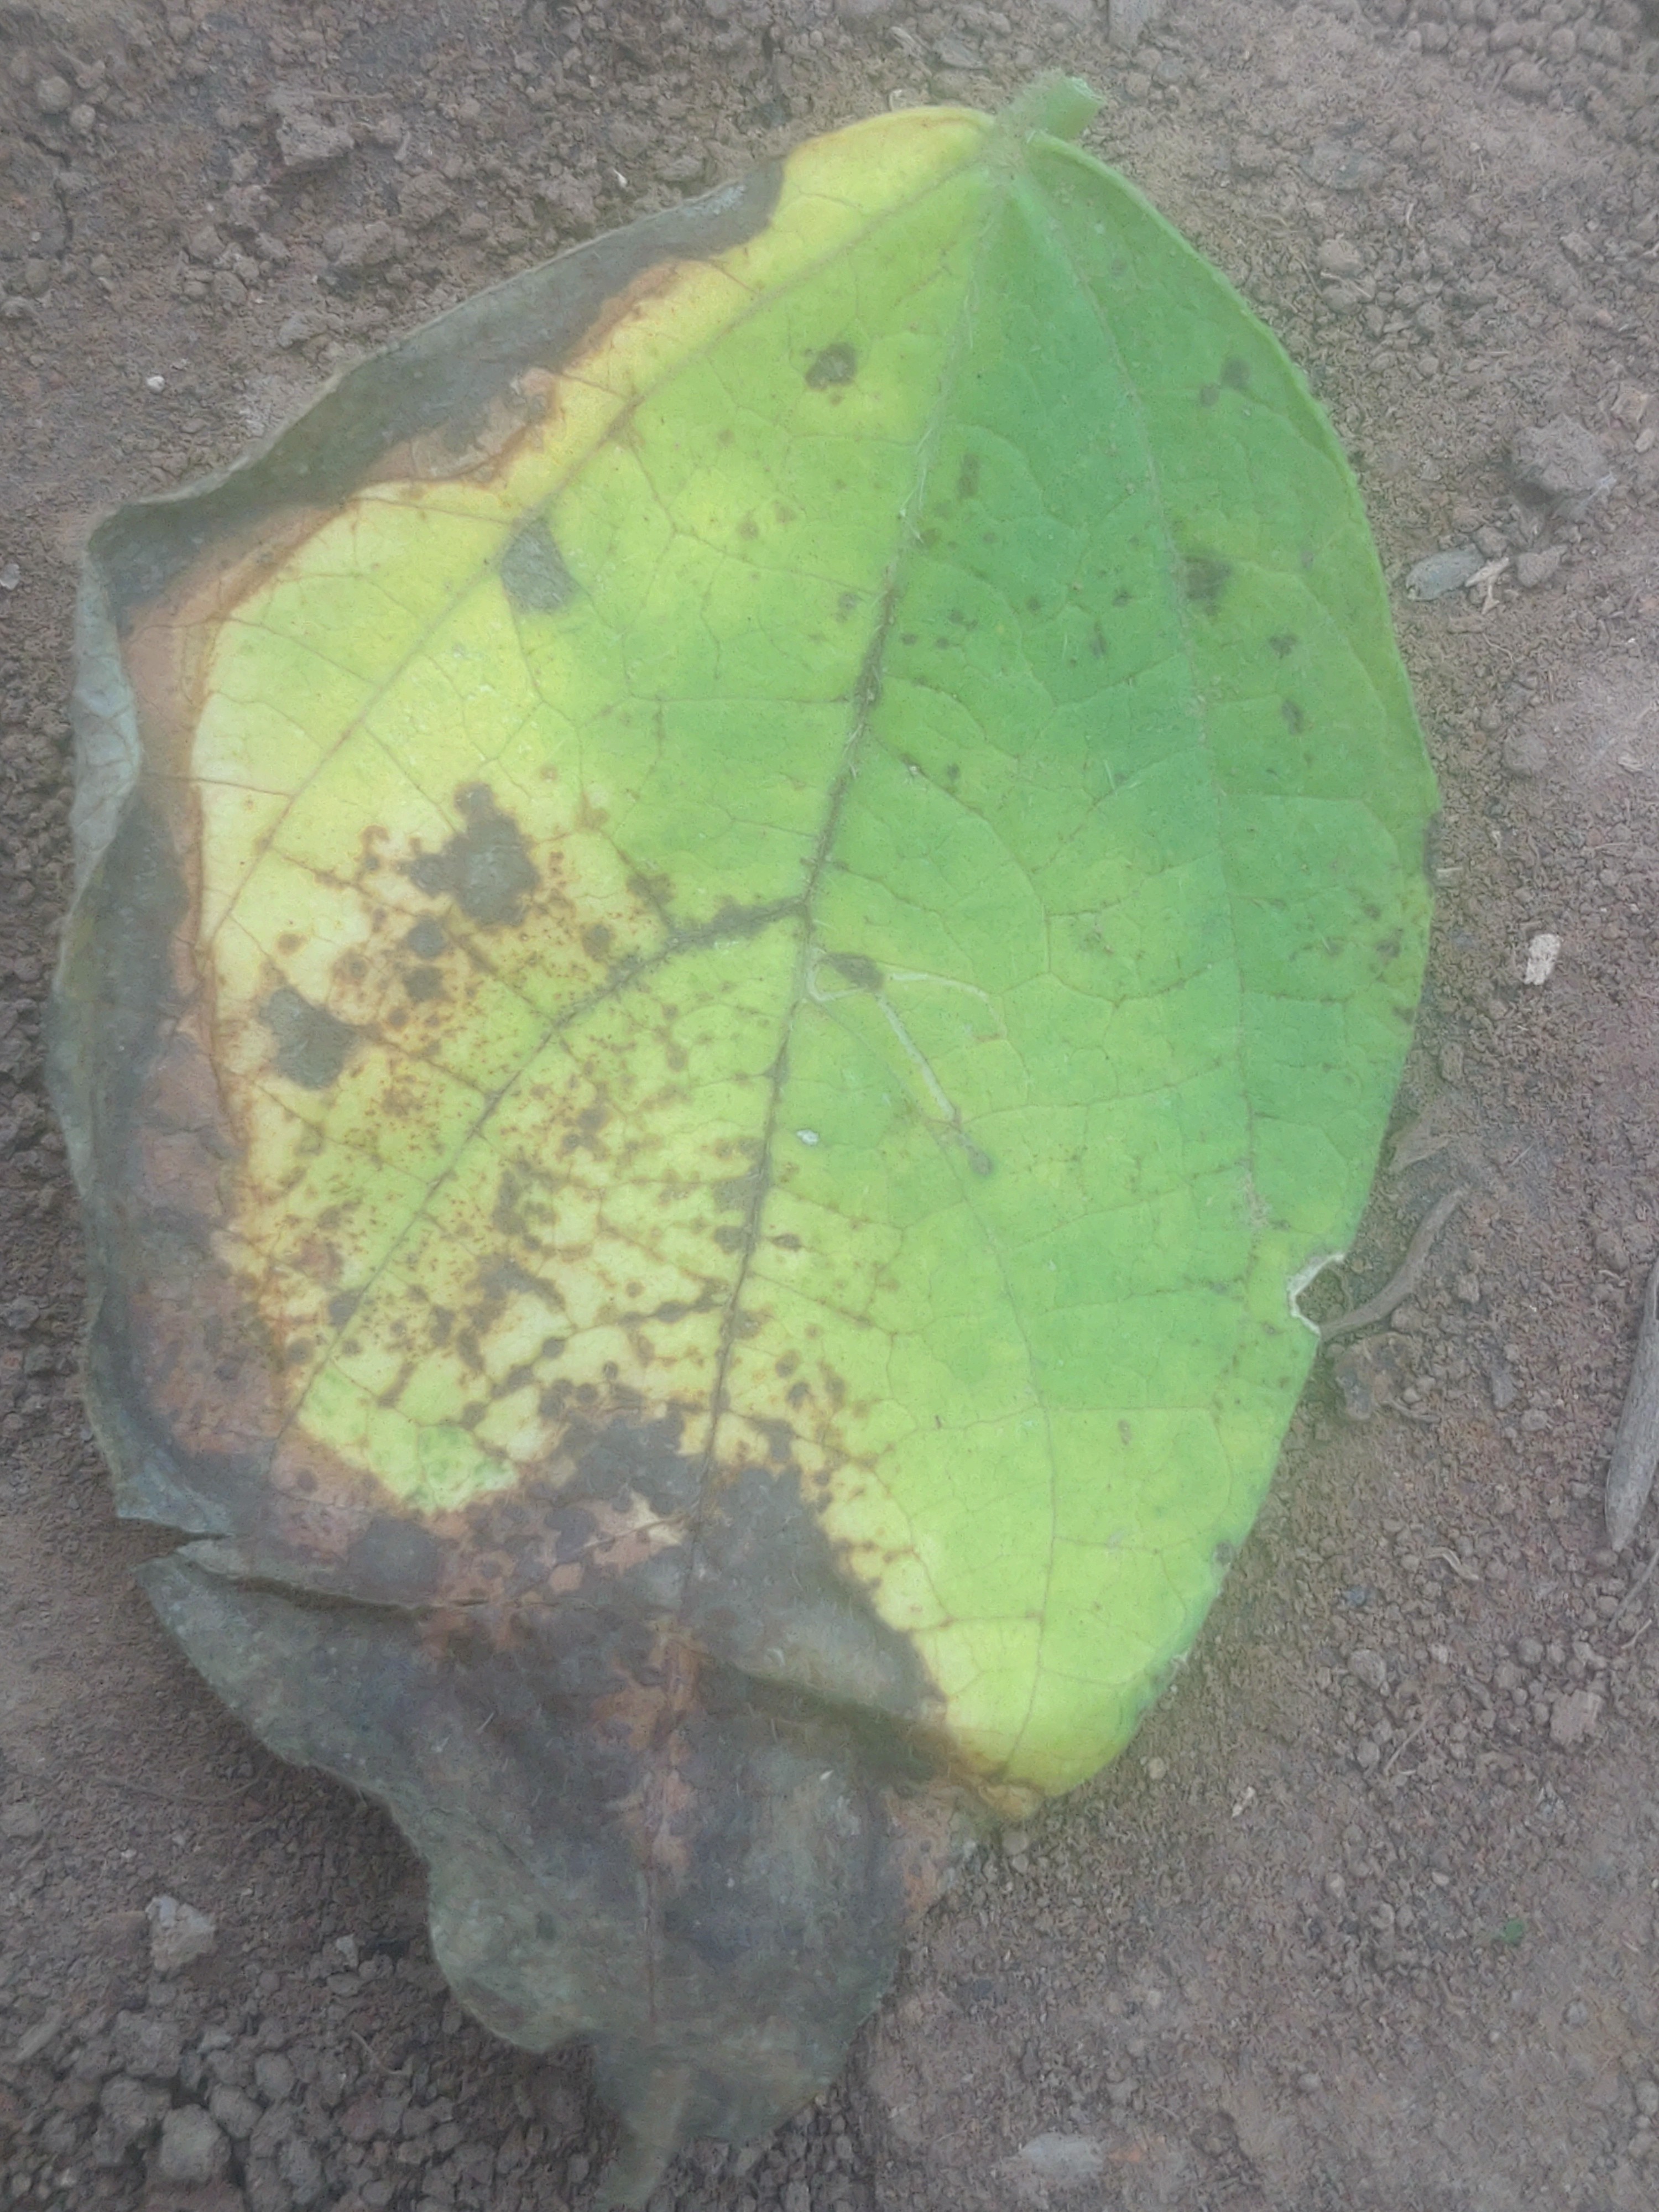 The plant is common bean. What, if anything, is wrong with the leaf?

anthracnose
